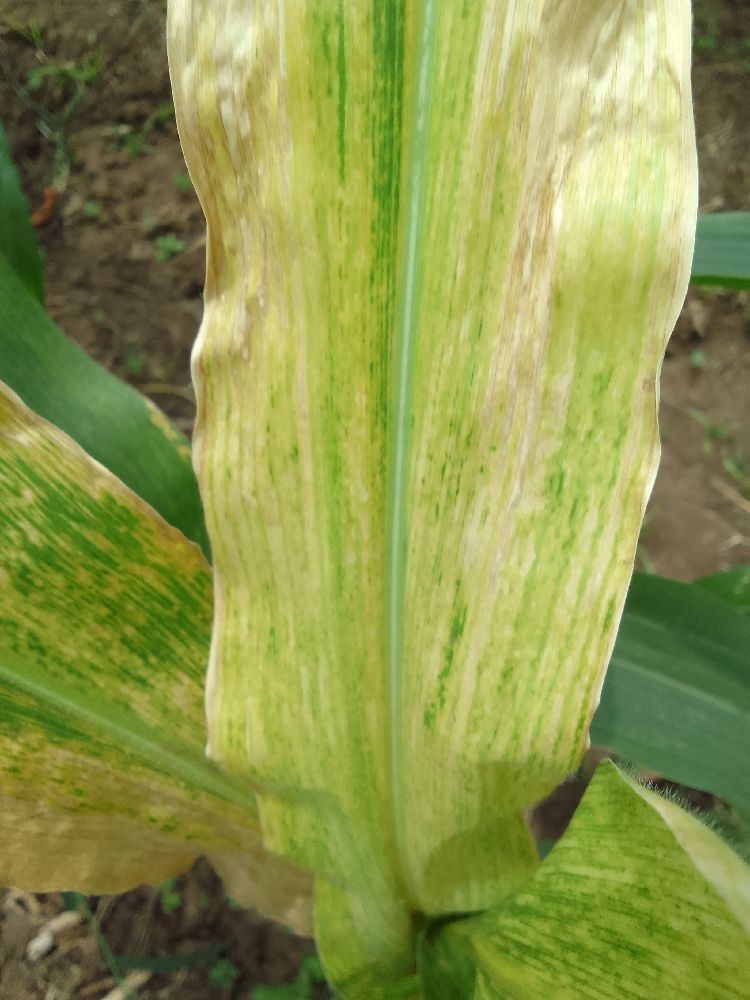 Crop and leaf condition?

maize, maize lethal necrosis
